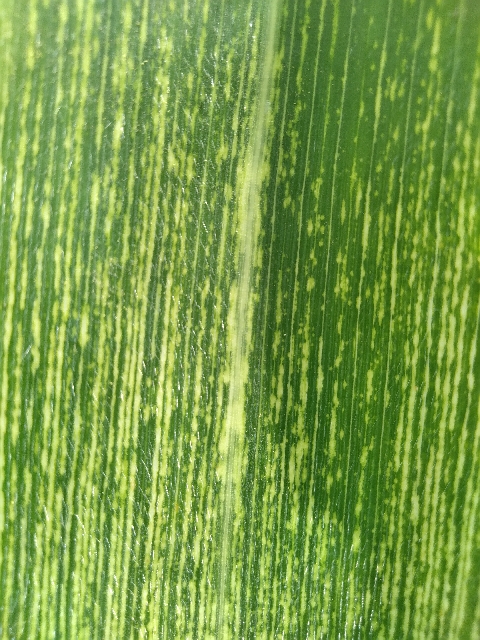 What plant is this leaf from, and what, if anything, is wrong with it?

maize, maize streak virus
